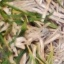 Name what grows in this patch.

grass
